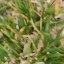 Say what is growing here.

grass
